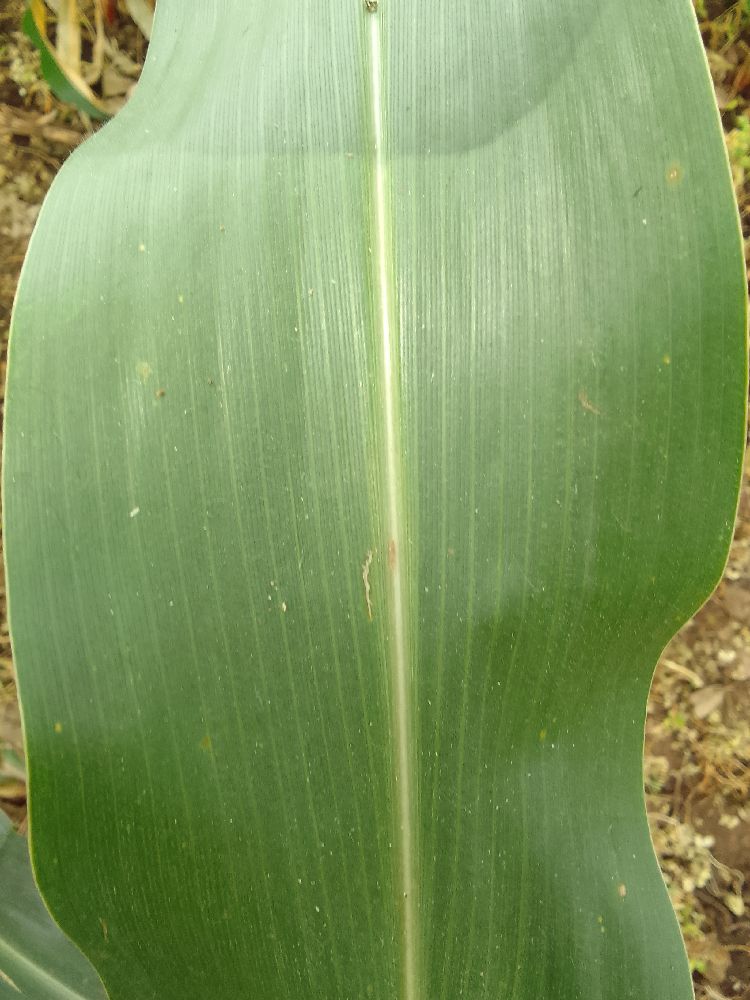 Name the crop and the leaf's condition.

maize, healthy
